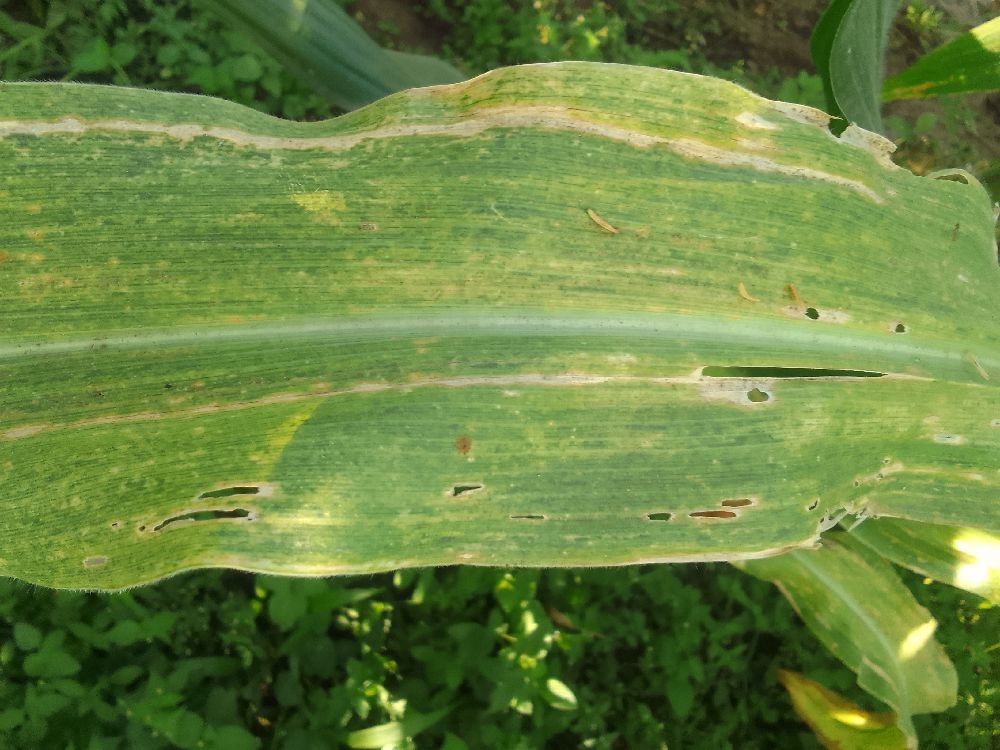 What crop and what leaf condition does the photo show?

maize, maize lethal necrosis
